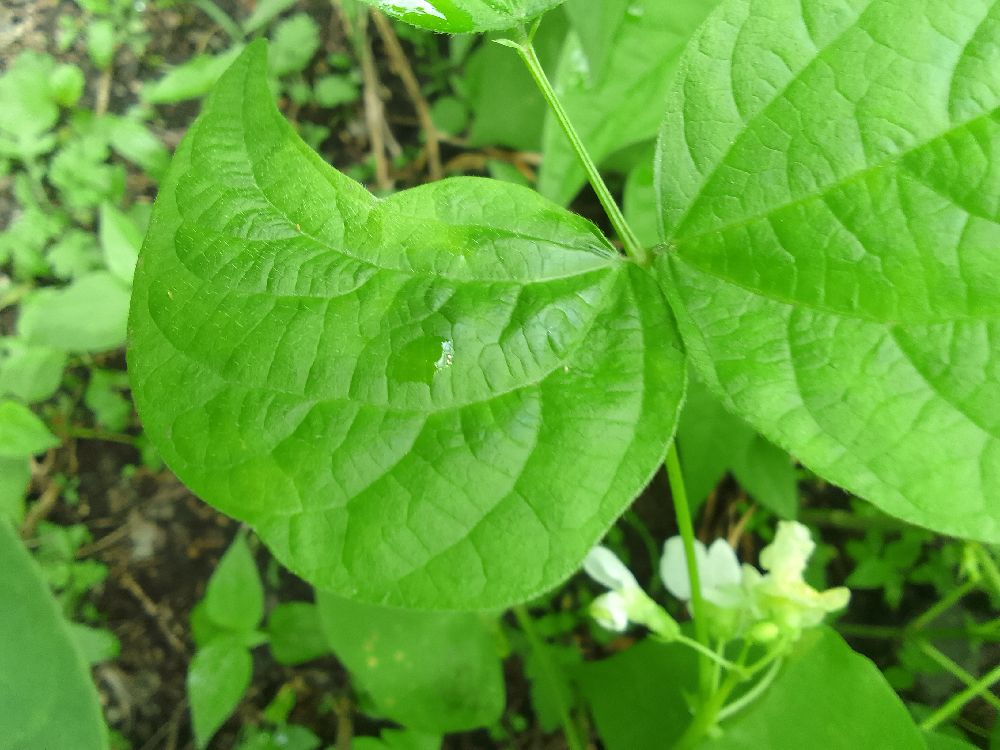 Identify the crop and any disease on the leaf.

common bean, healthy
